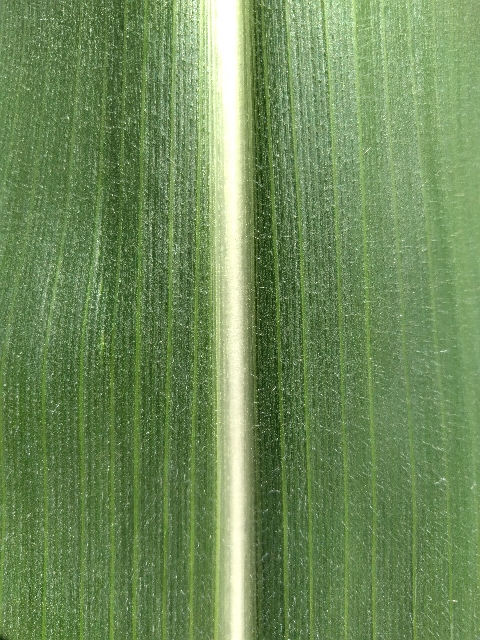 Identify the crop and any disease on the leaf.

maize, healthy
